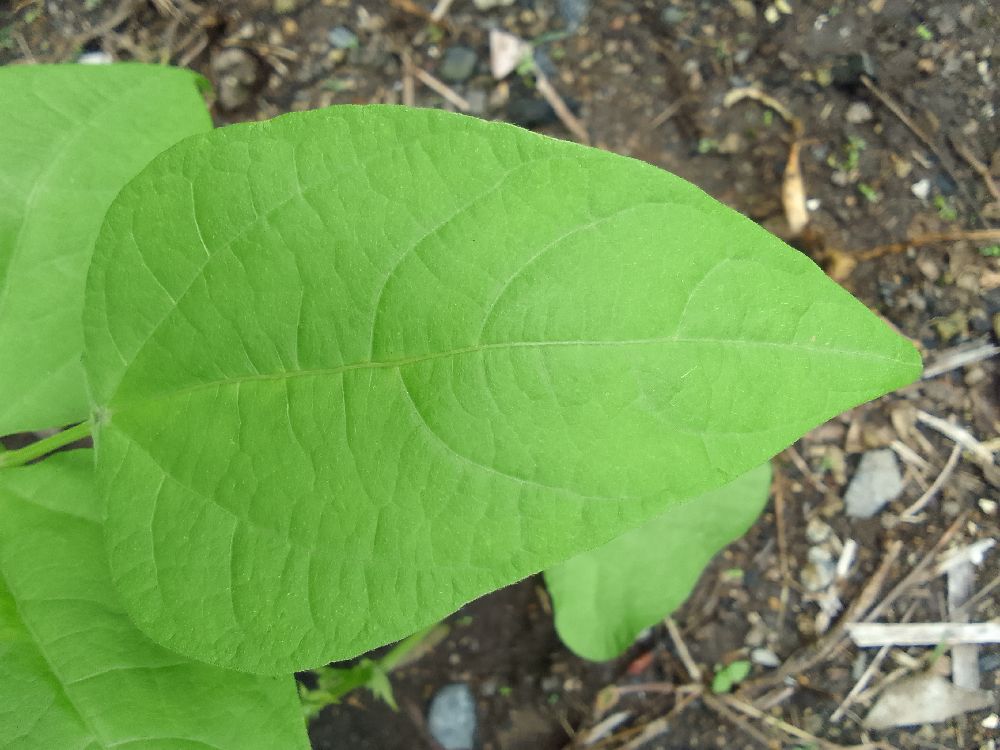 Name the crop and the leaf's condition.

common bean, healthy
